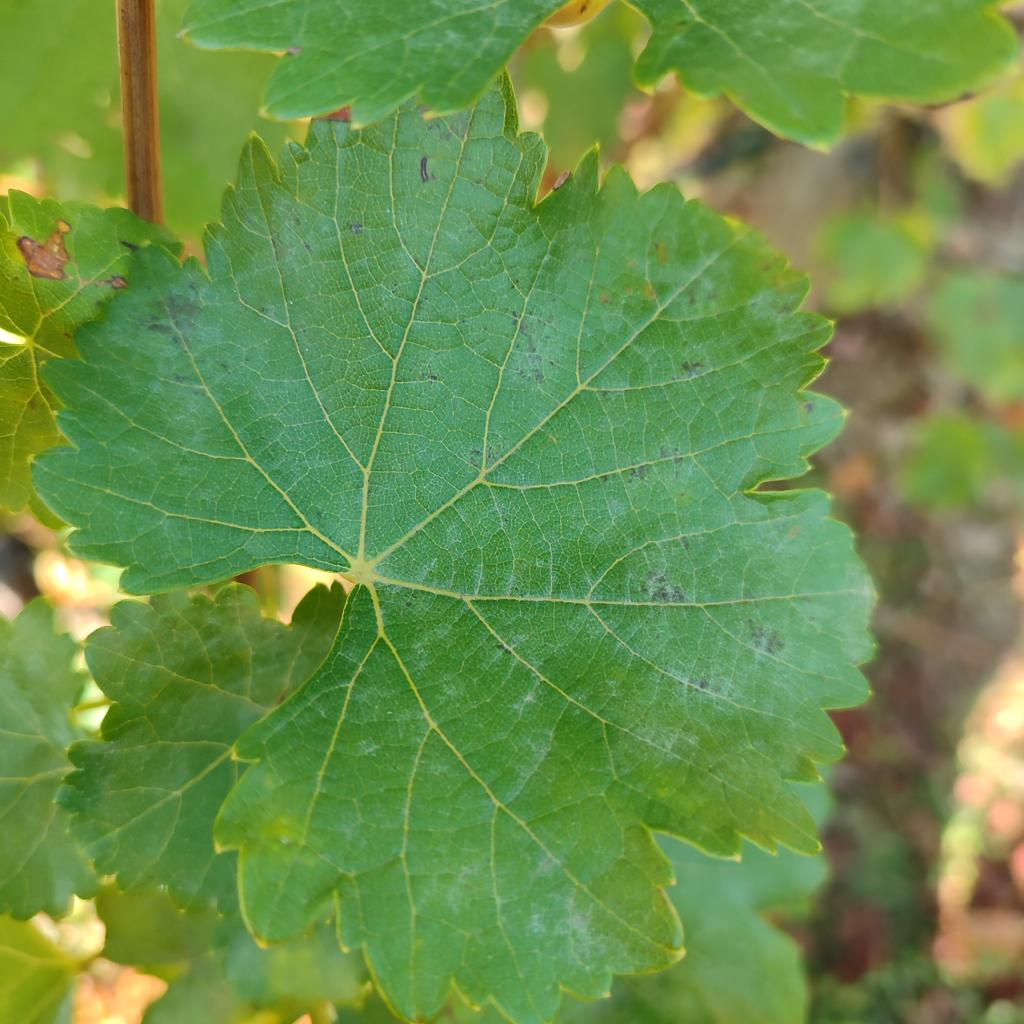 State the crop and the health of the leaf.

grapevine, powdery mildew
